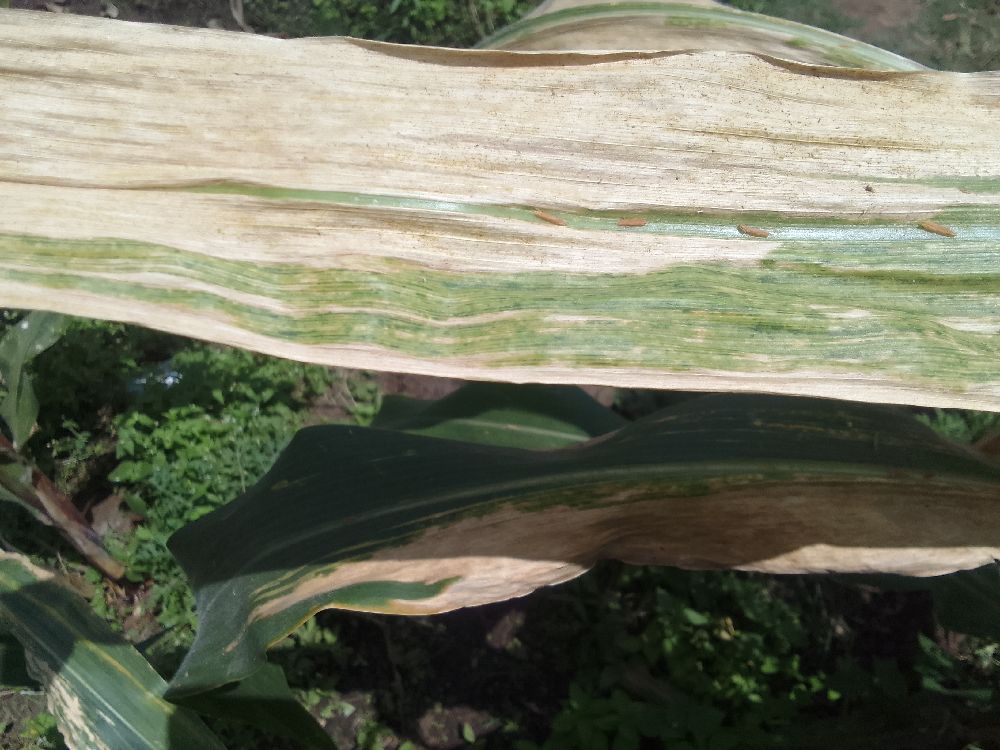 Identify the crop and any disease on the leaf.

maize, maize lethal necrosis
